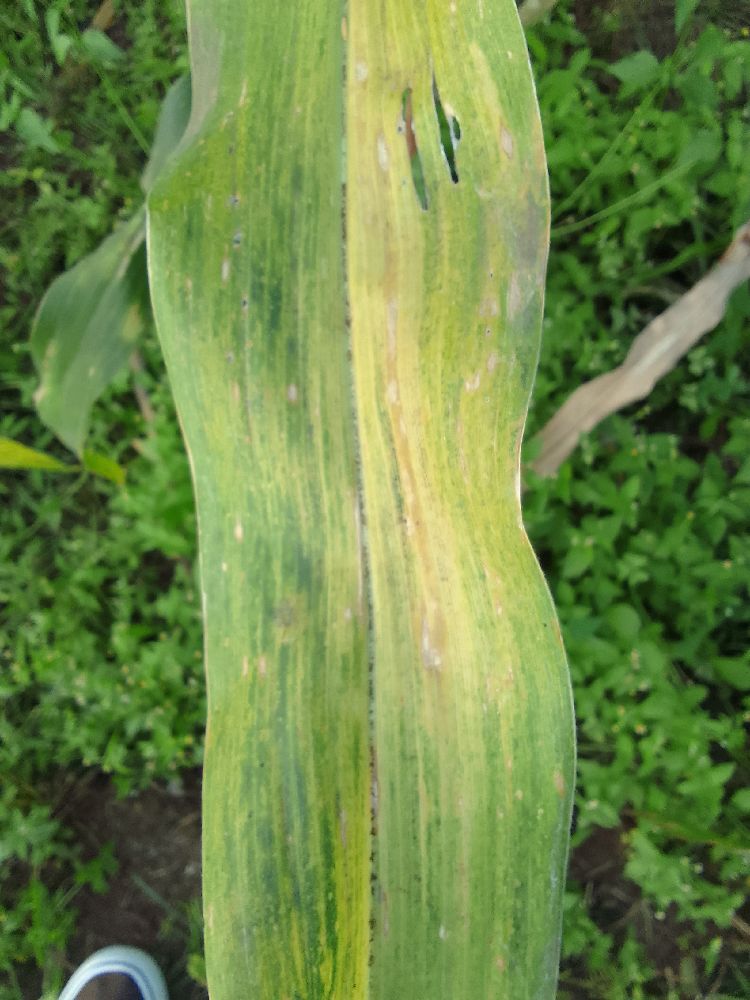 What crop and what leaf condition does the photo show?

maize, maize lethal necrosis
